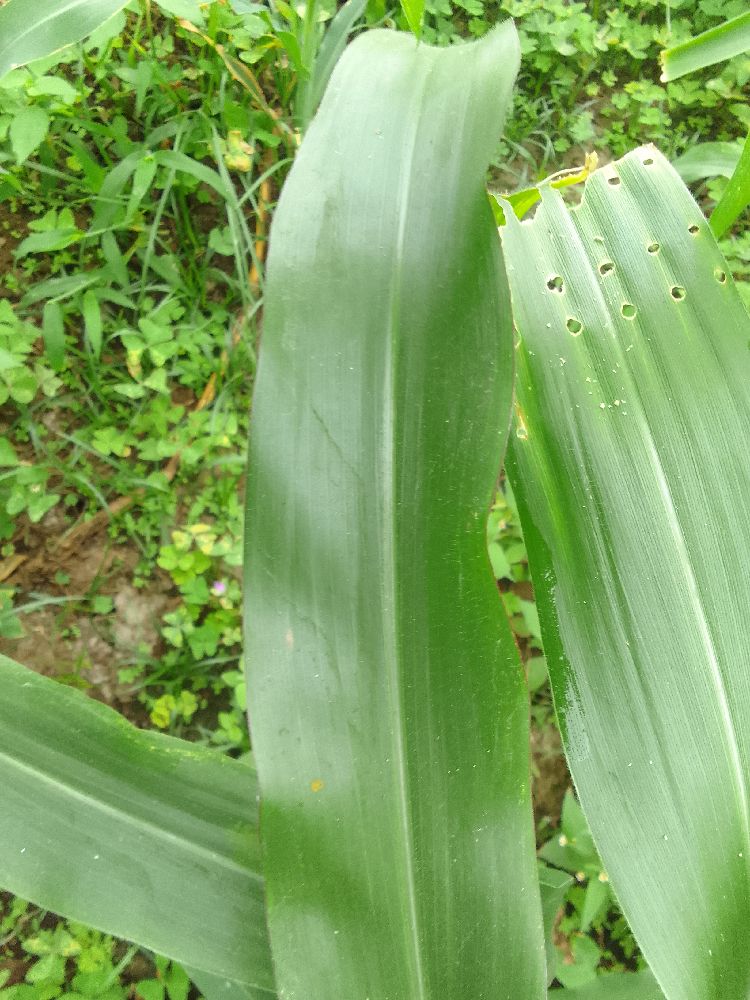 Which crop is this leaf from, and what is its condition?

maize, healthy
